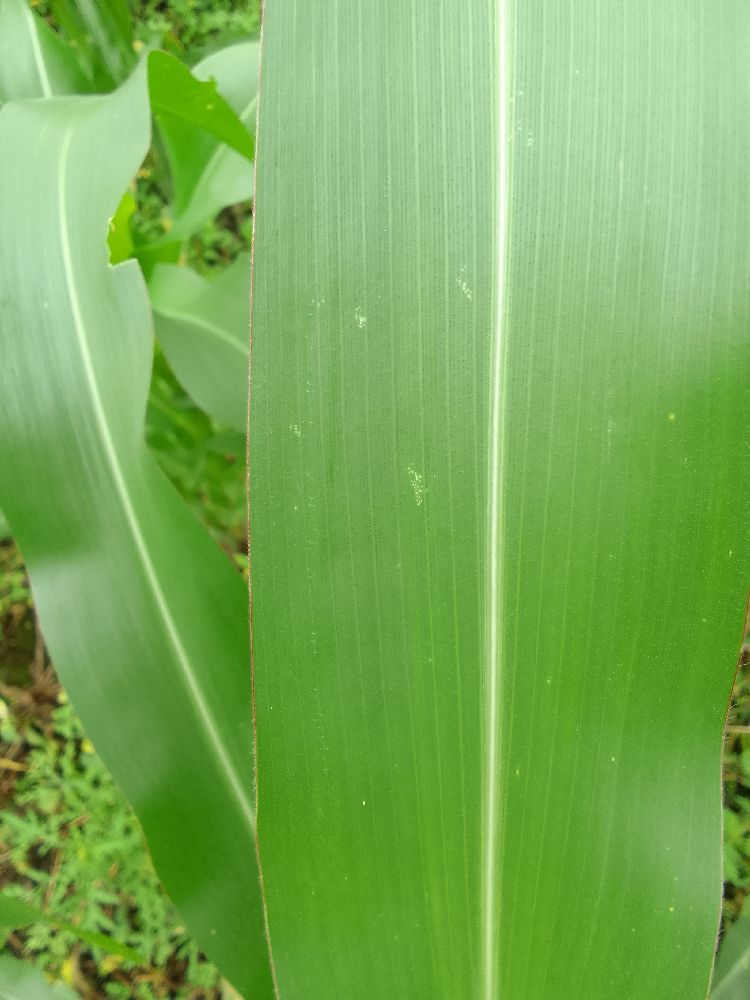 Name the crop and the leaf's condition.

maize, healthy
